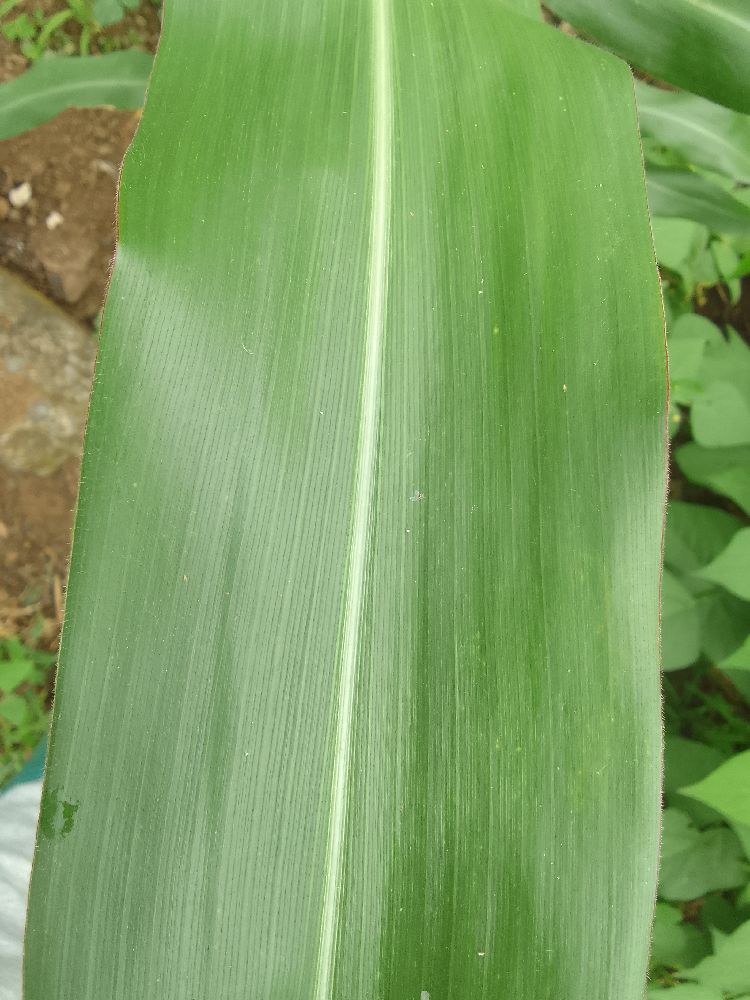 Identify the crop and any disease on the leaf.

maize, healthy
